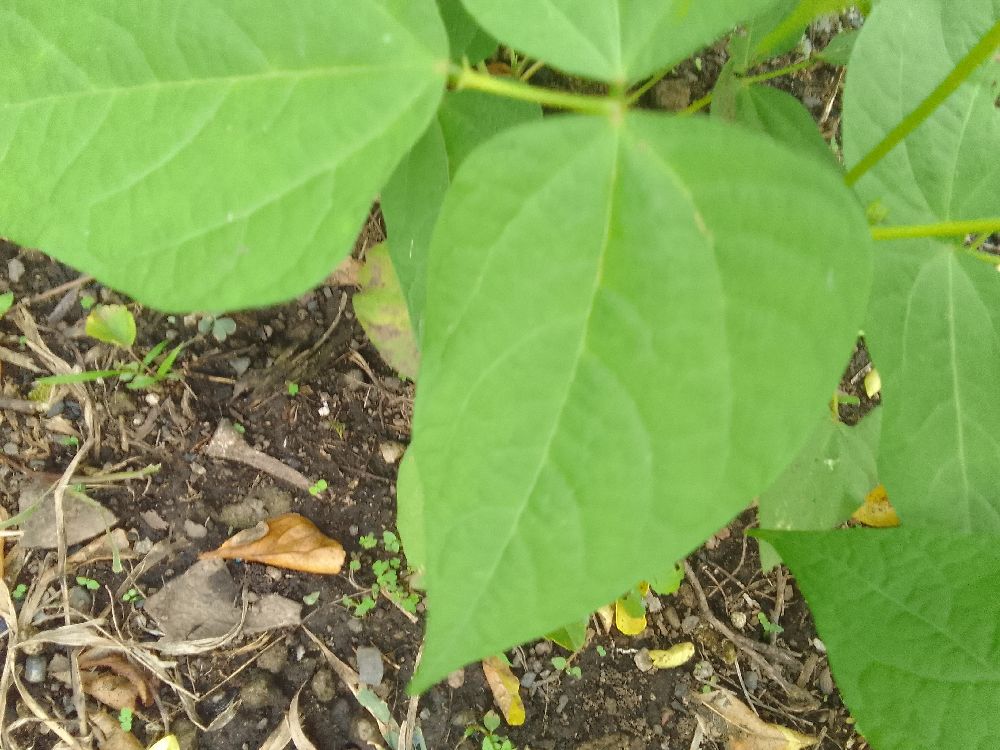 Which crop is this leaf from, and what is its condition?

common bean, healthy
